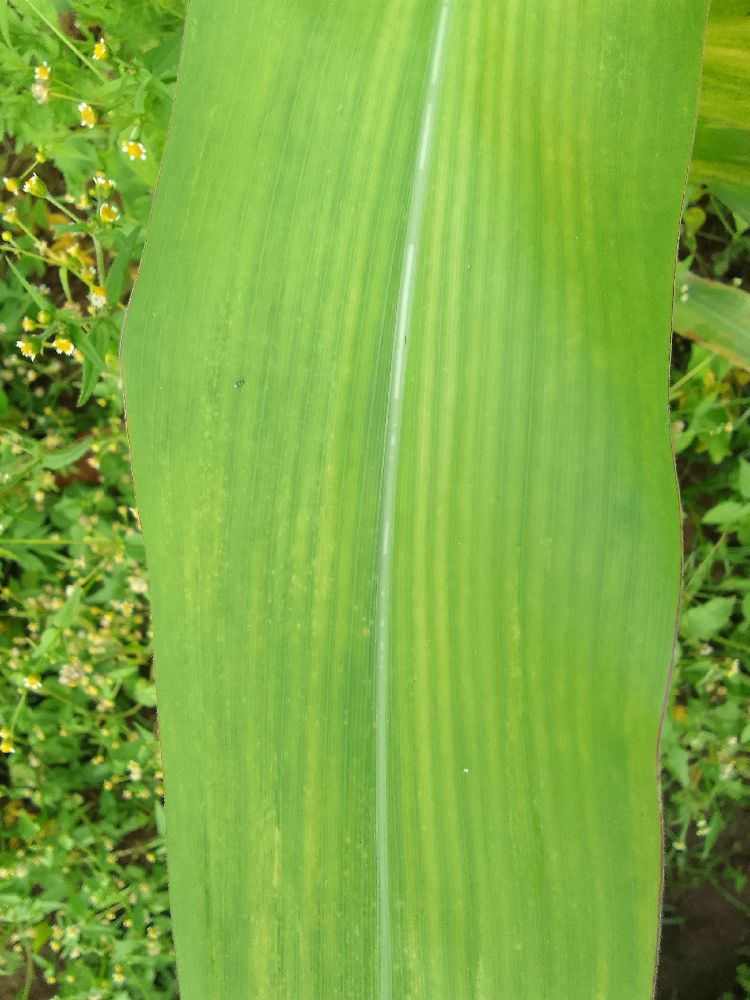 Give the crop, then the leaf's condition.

maize, maize lethal necrosis
